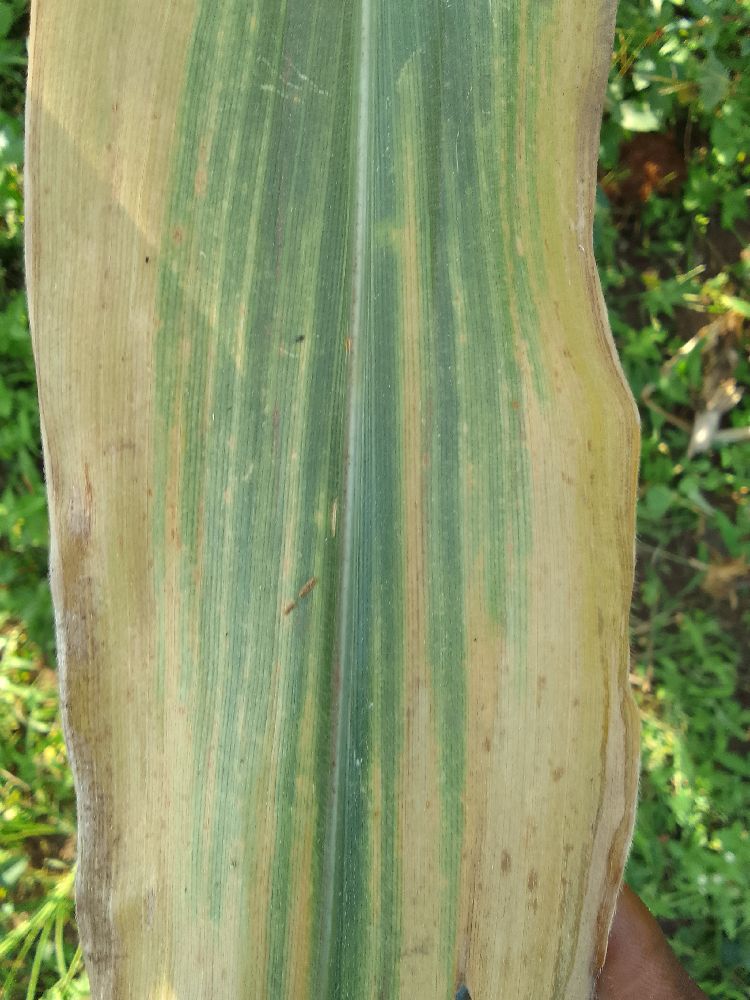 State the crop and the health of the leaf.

maize, maize lethal necrosis
